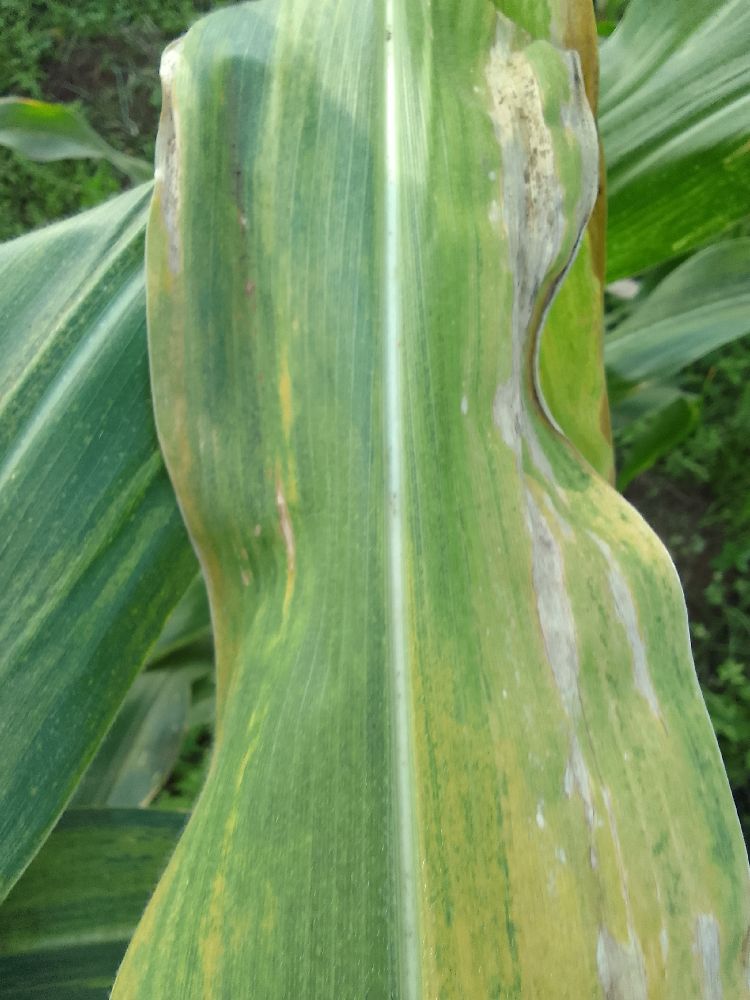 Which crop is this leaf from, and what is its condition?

maize, maize lethal necrosis
